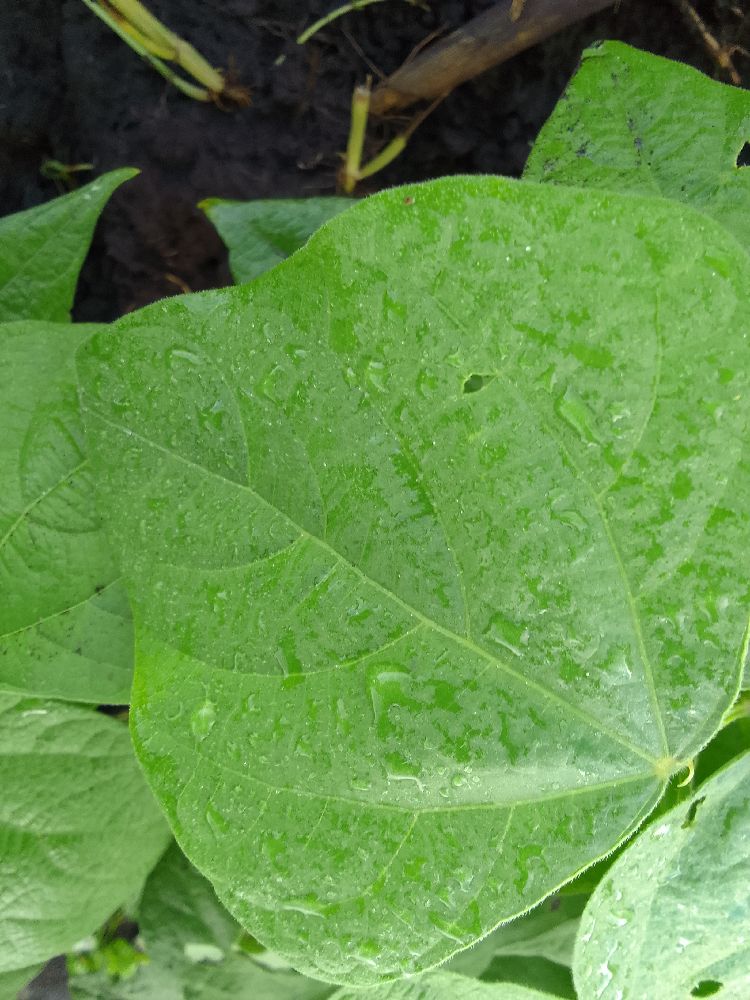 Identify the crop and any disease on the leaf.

common bean, healthy
